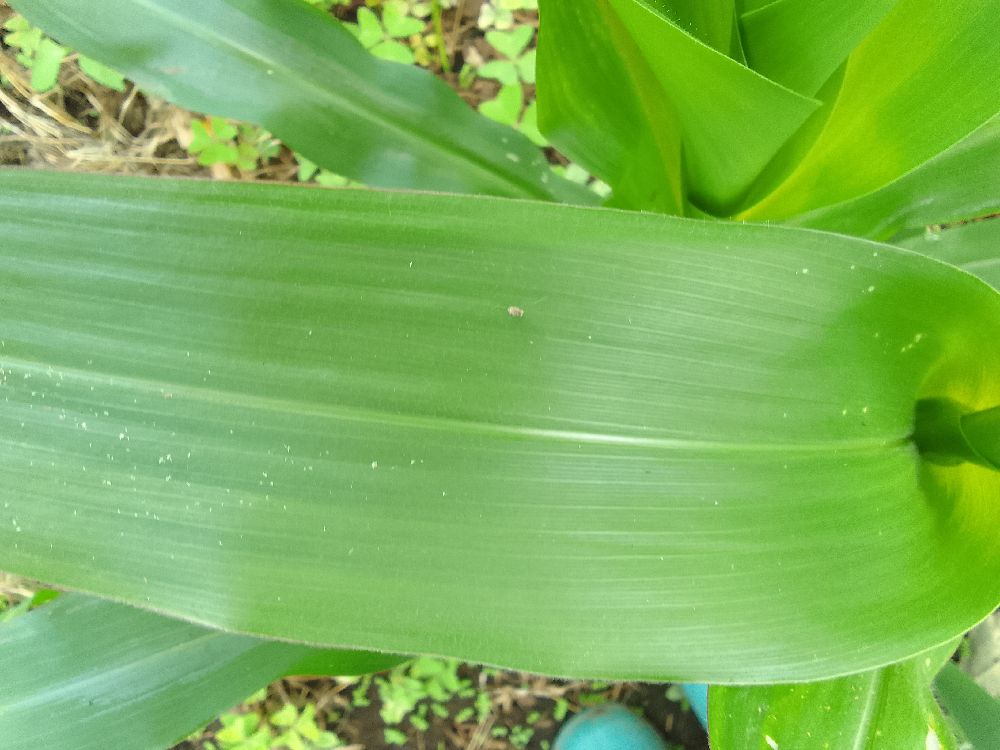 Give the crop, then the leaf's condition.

maize, healthy
